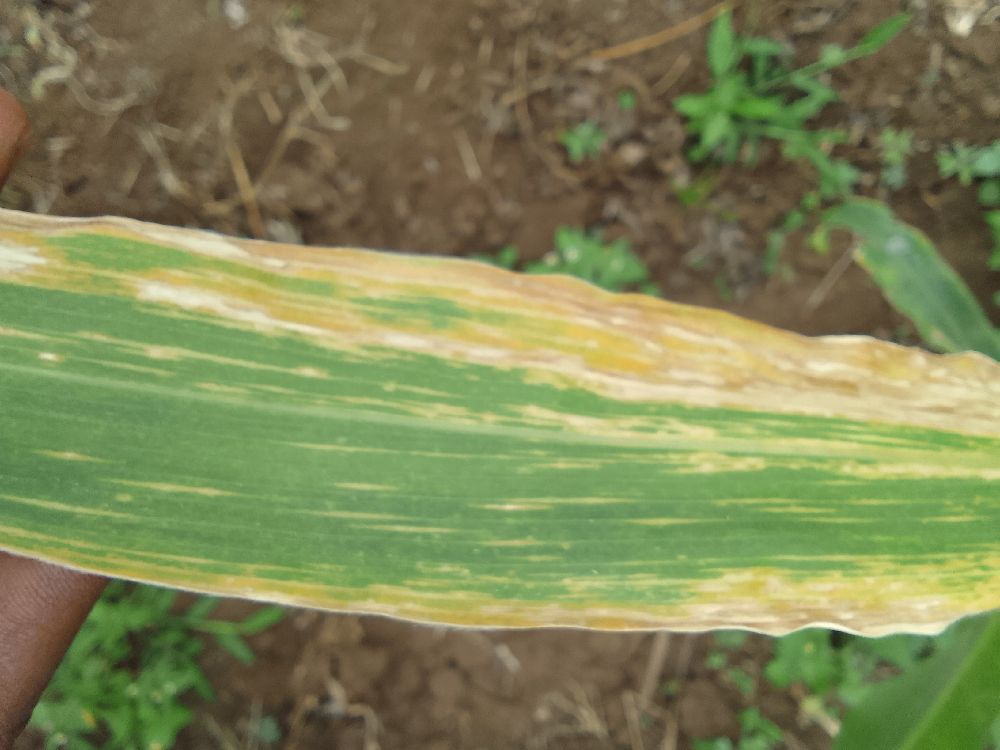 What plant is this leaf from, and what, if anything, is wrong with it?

maize, maize lethal necrosis
